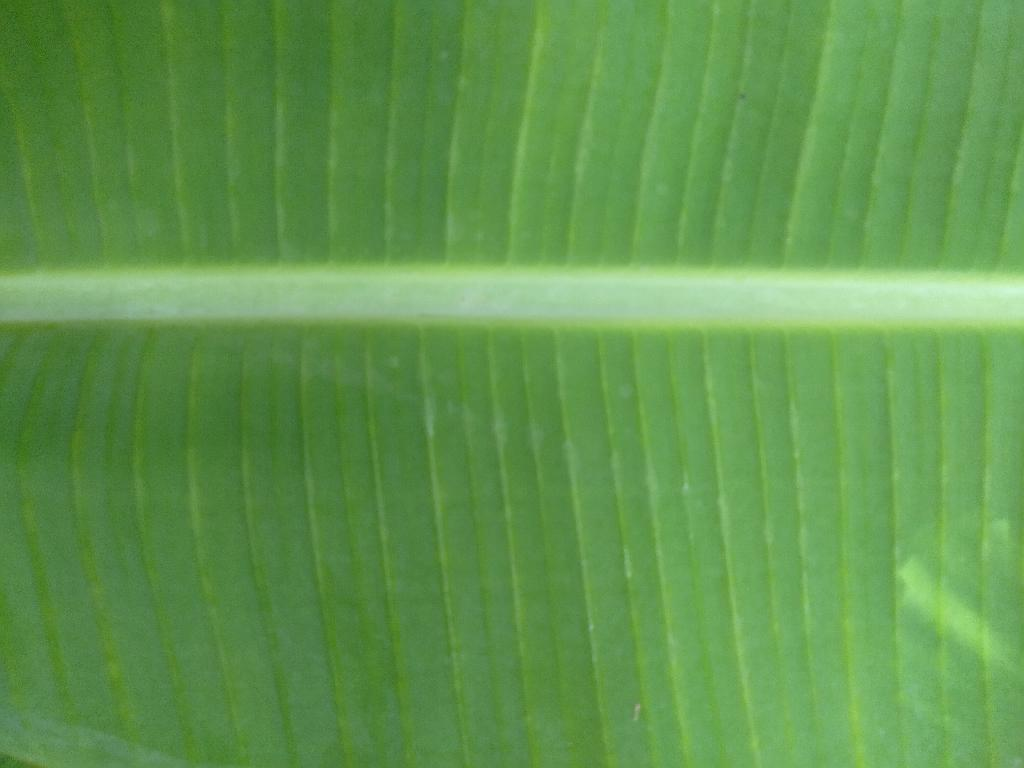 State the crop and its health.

banana, healthy
